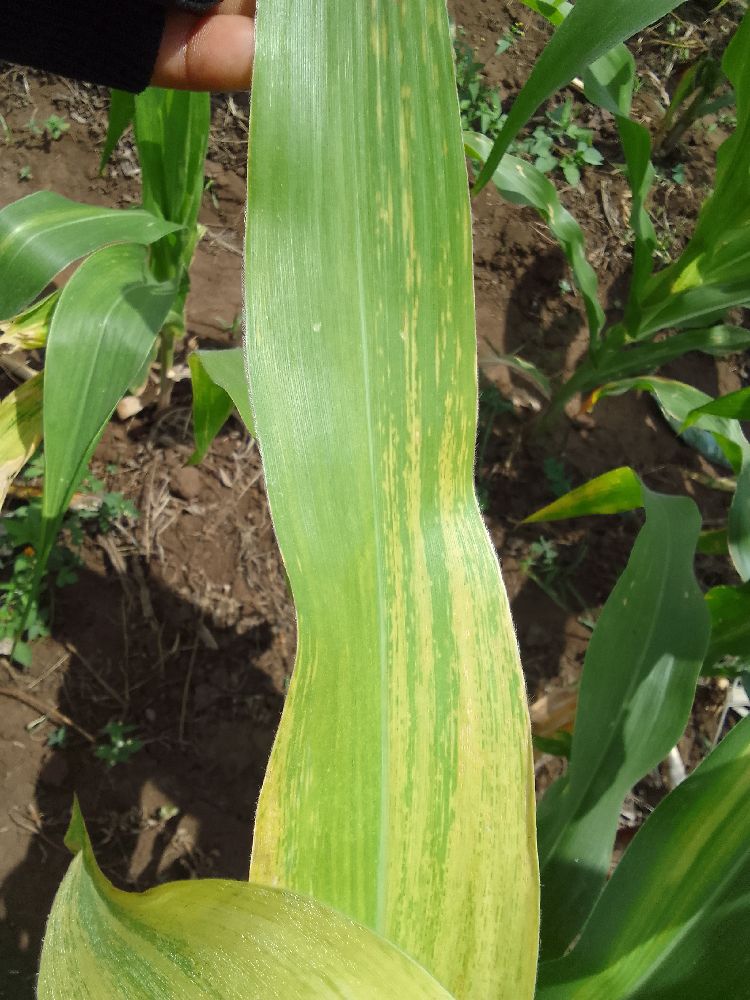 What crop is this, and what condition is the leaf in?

maize, maize lethal necrosis
